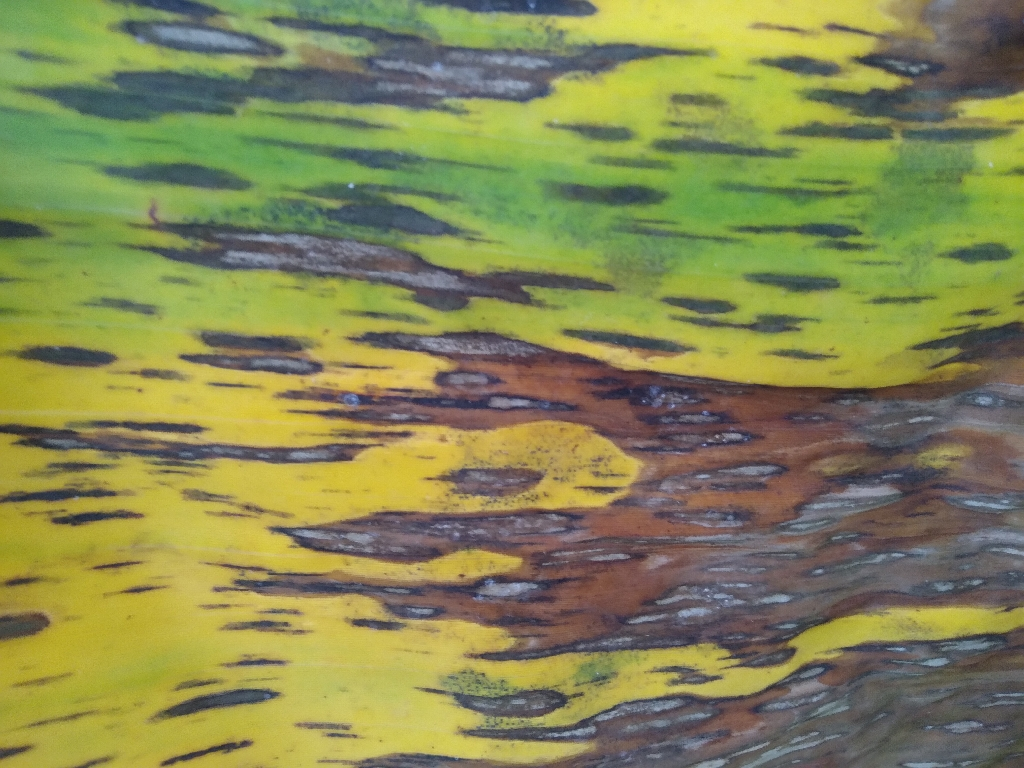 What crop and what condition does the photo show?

banana, black sigatoka
